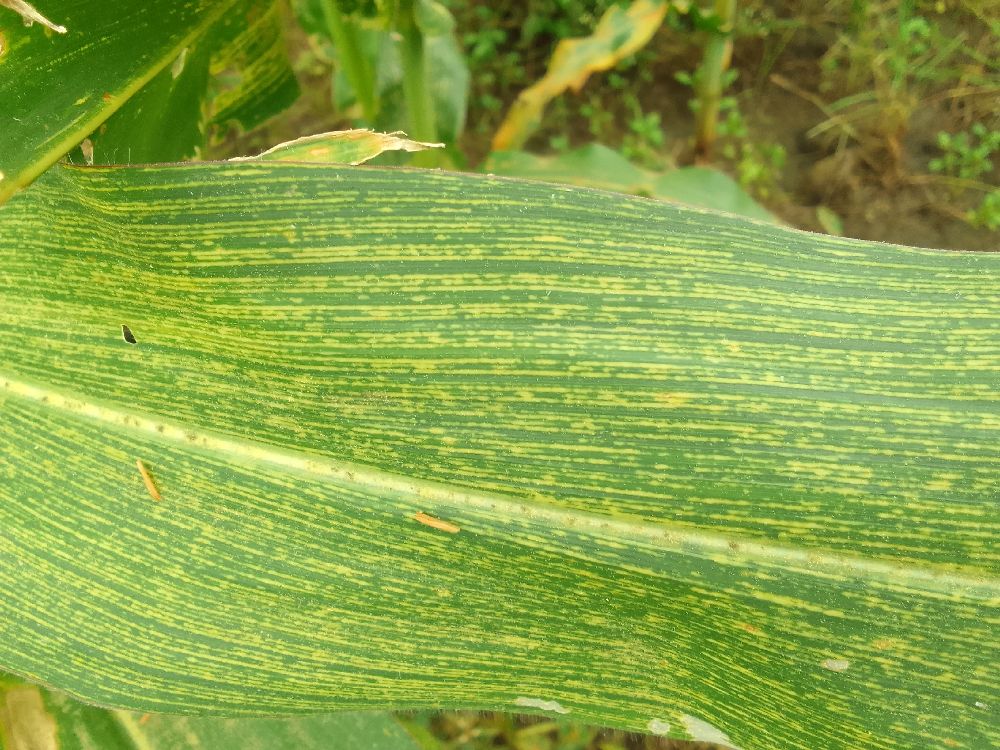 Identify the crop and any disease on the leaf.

maize, maize streak virus
